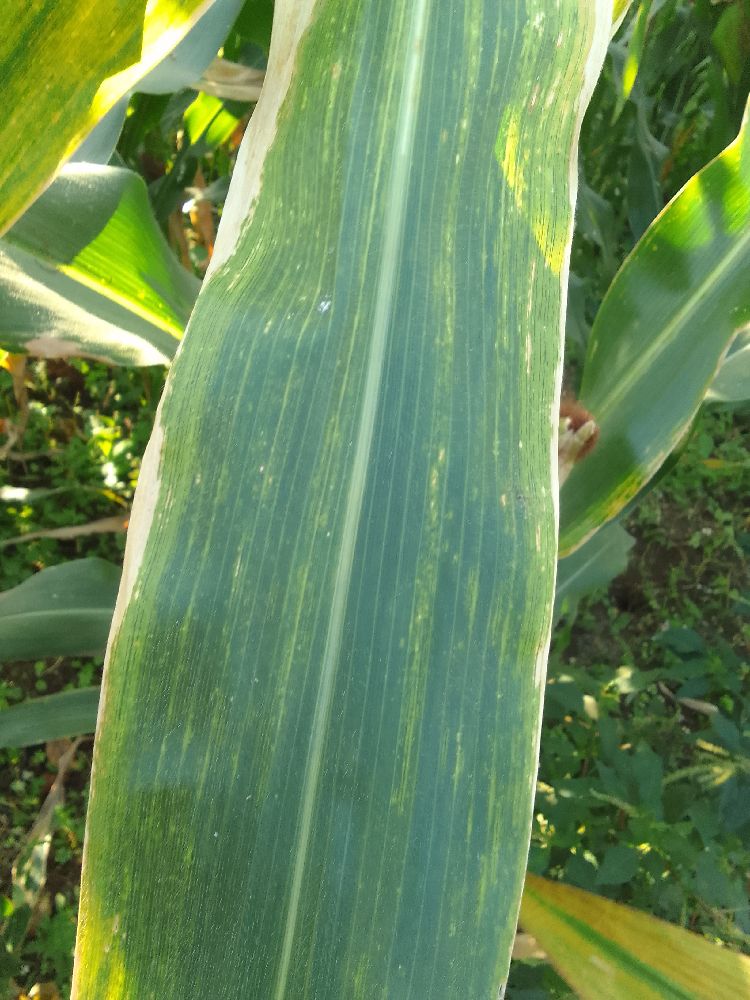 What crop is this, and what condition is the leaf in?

maize, maize lethal necrosis
